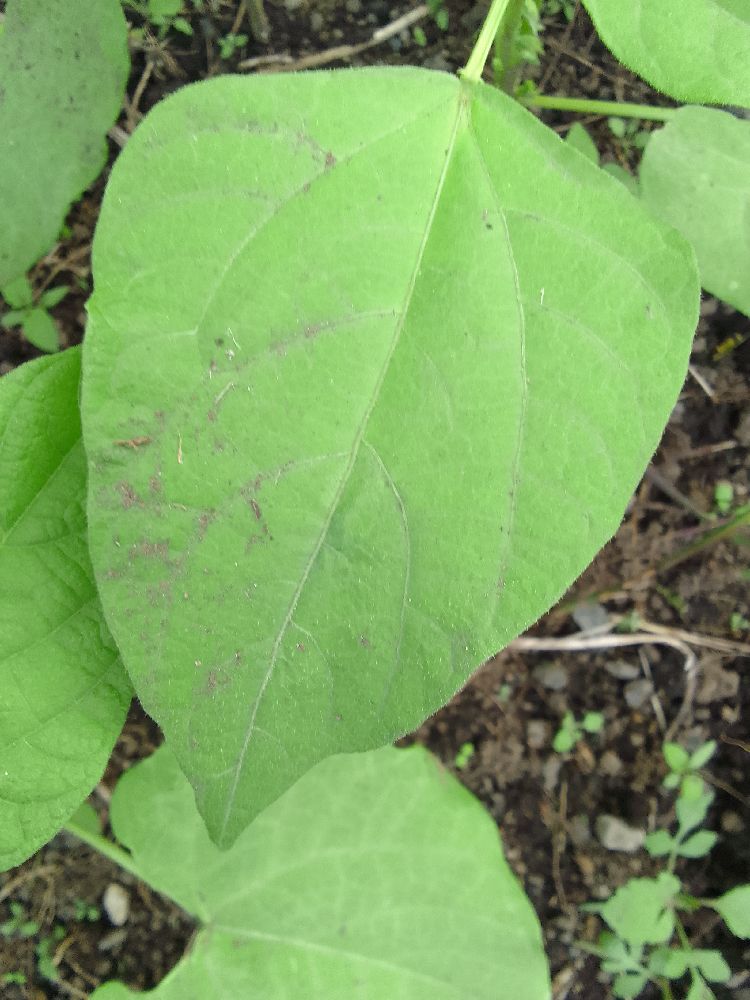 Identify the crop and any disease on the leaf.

common bean, healthy
